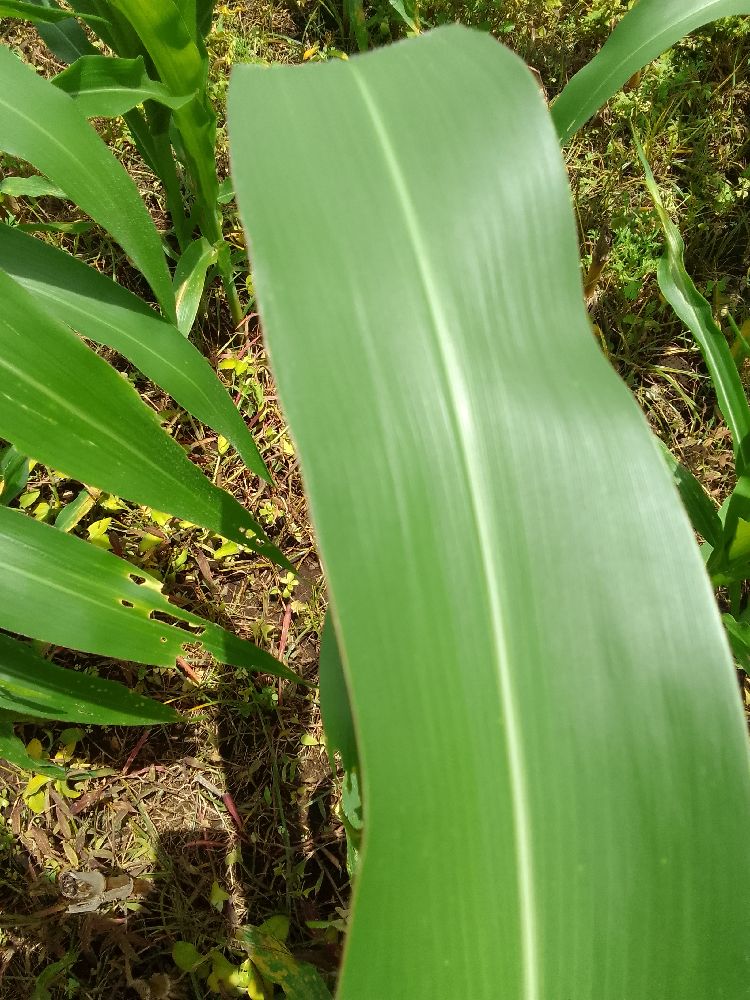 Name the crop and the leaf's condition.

maize, healthy
